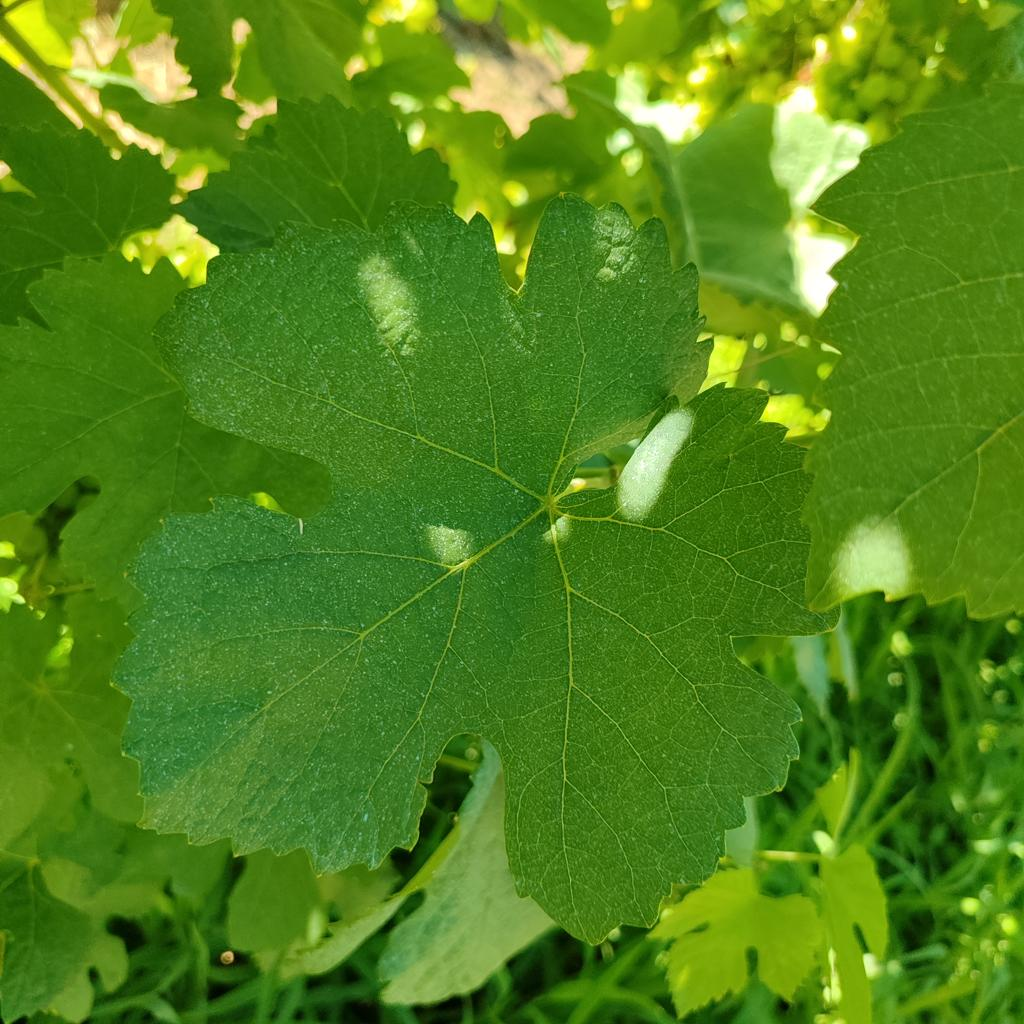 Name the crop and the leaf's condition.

grapevine, healthy
